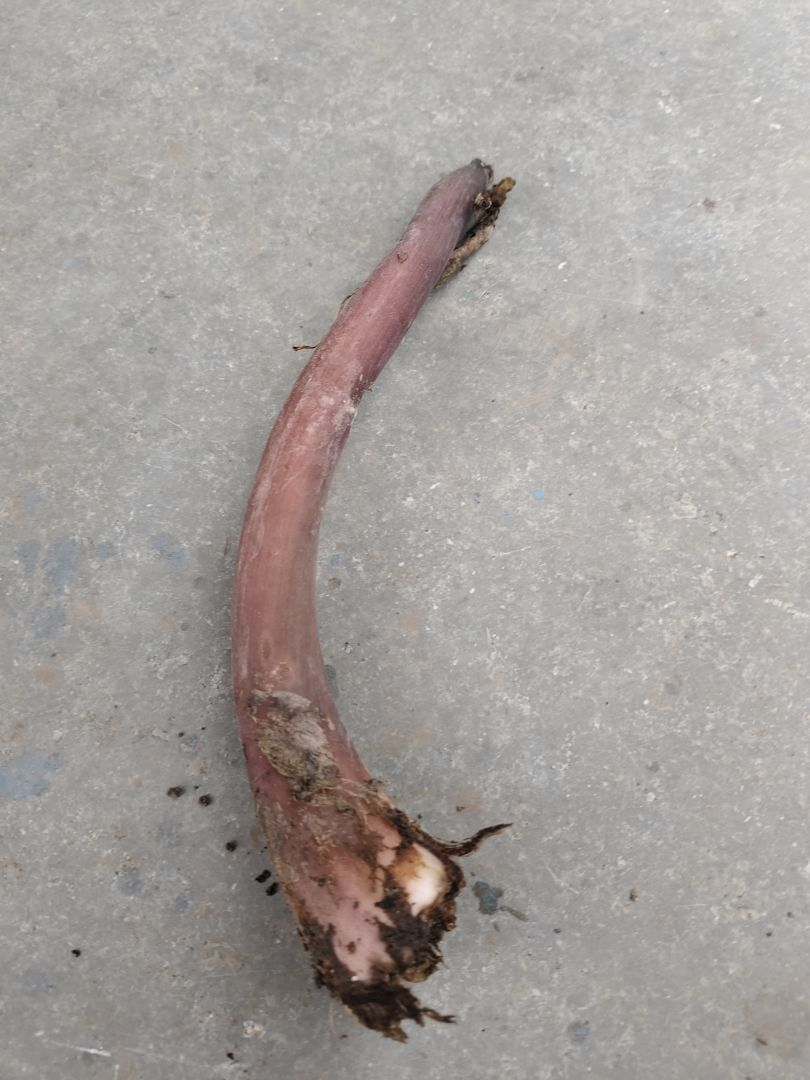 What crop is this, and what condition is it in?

taro, root rot
